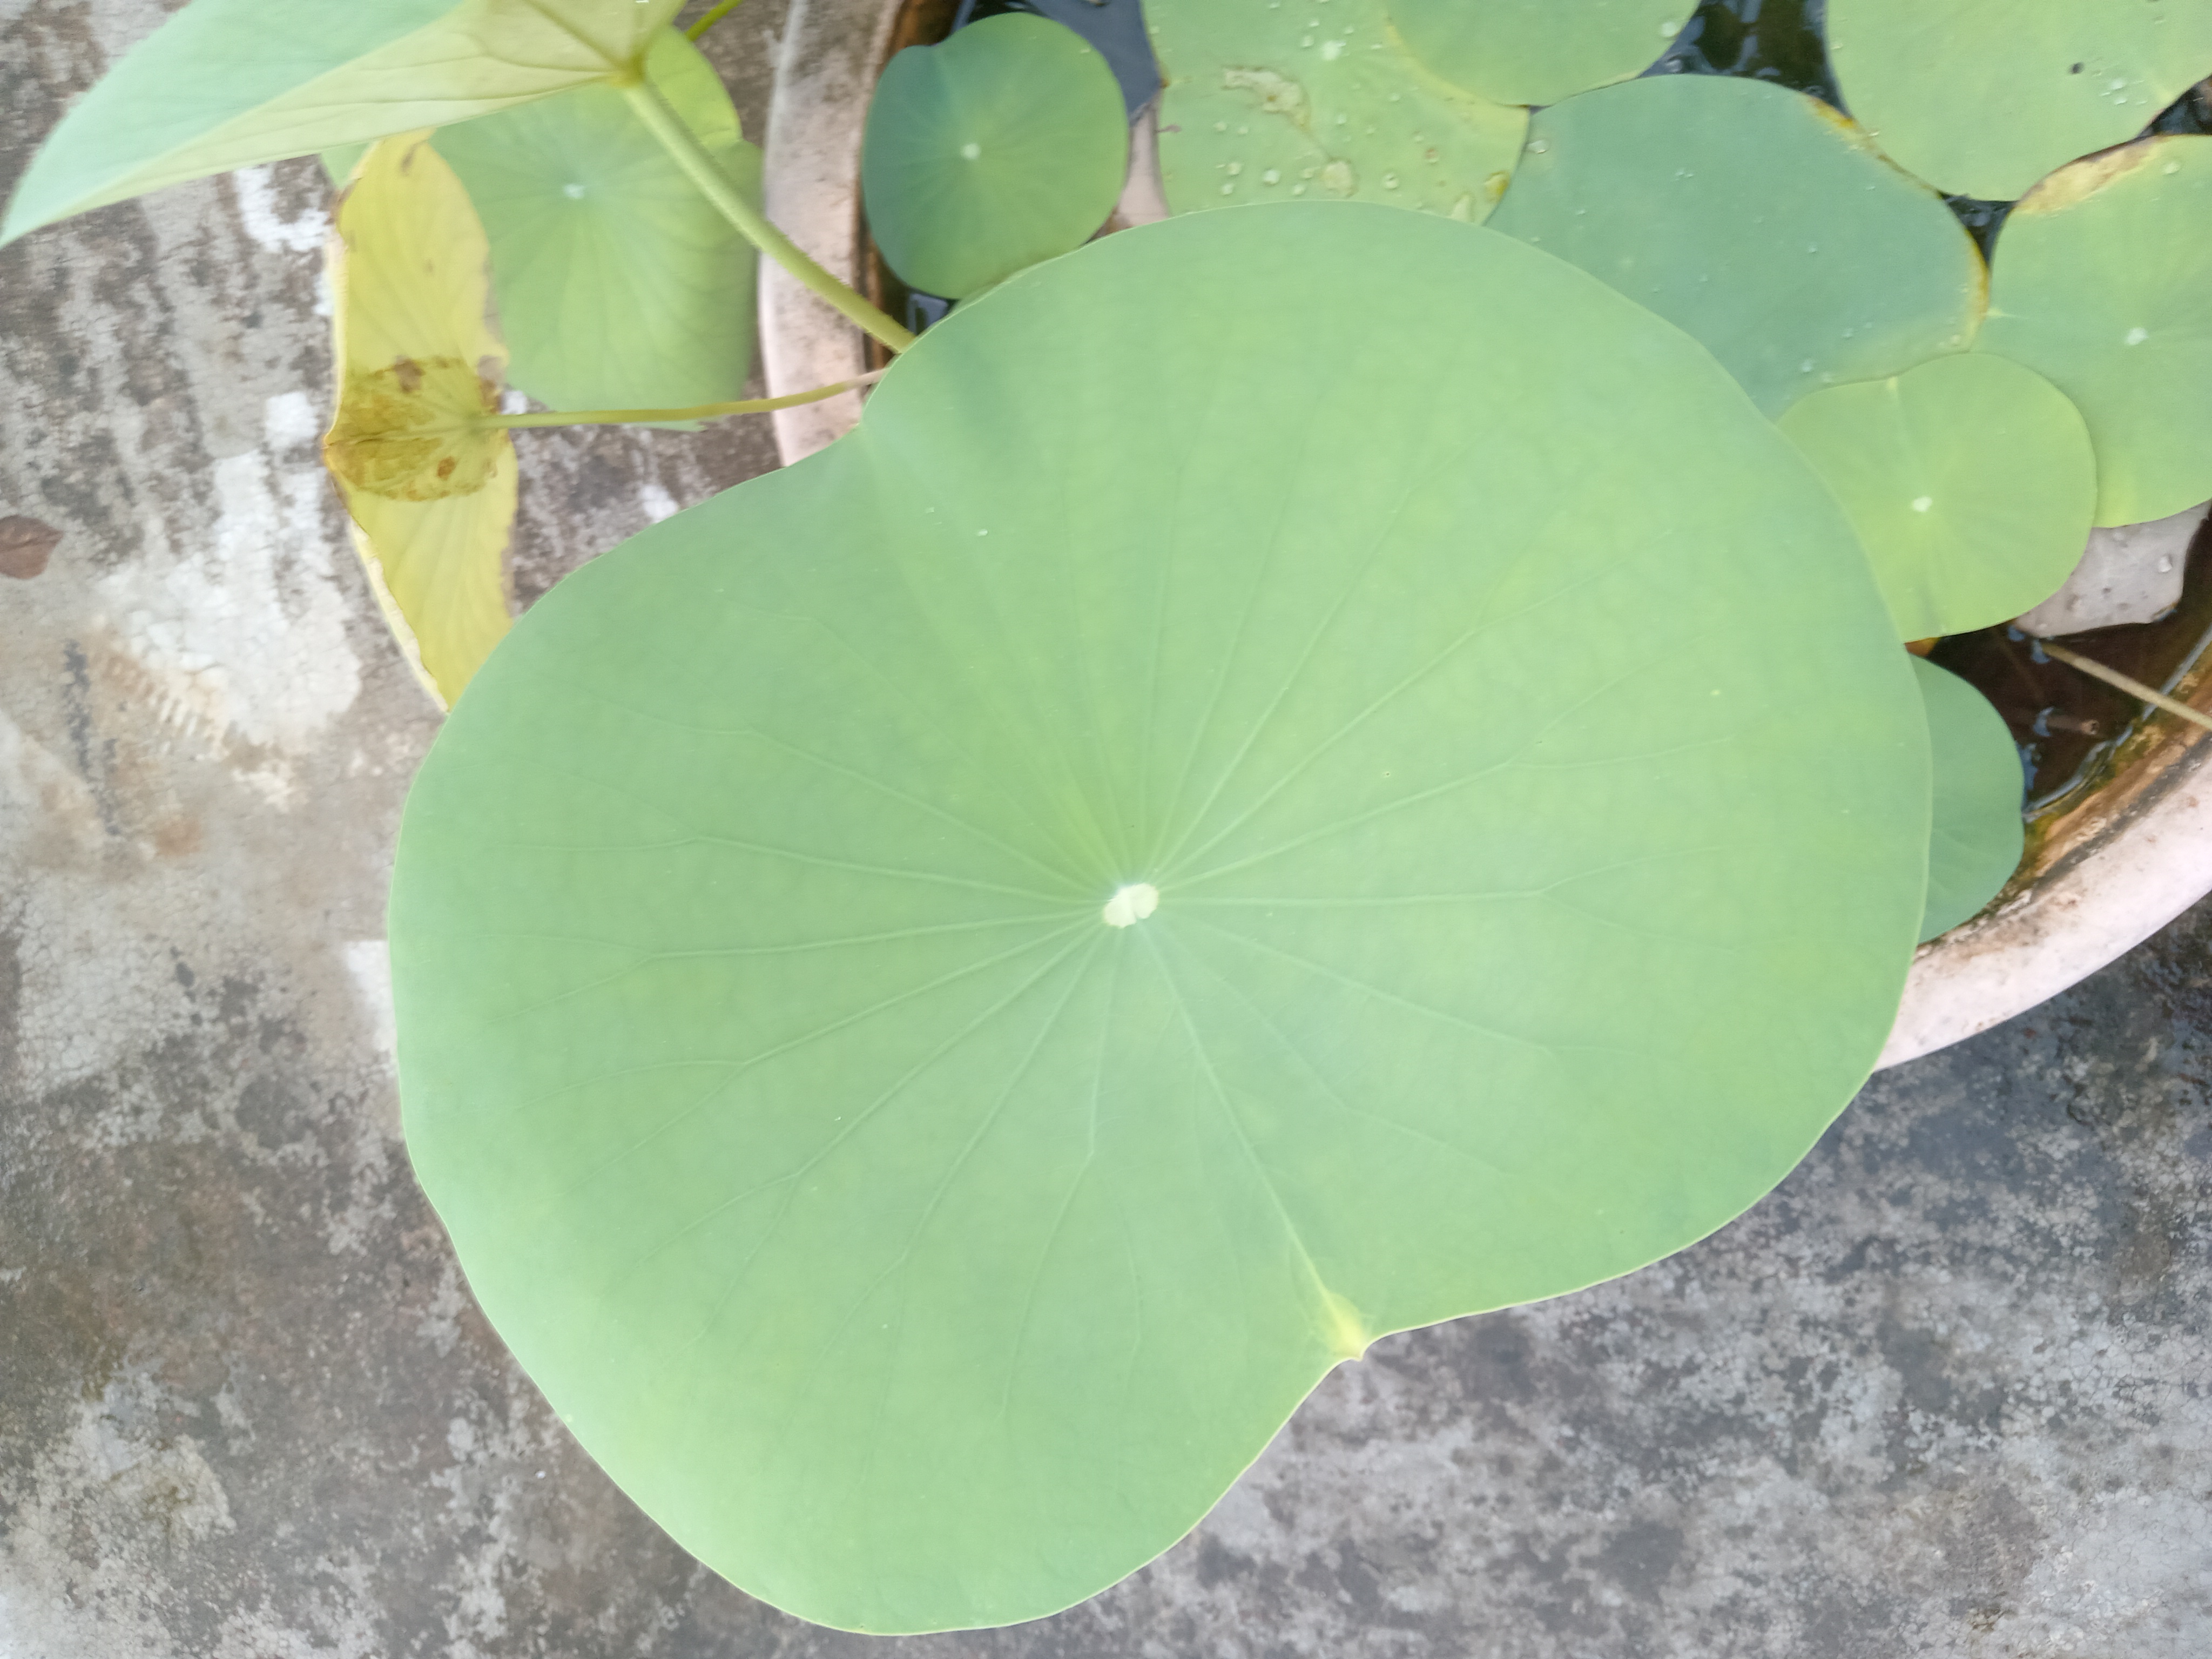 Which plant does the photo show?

lotus
